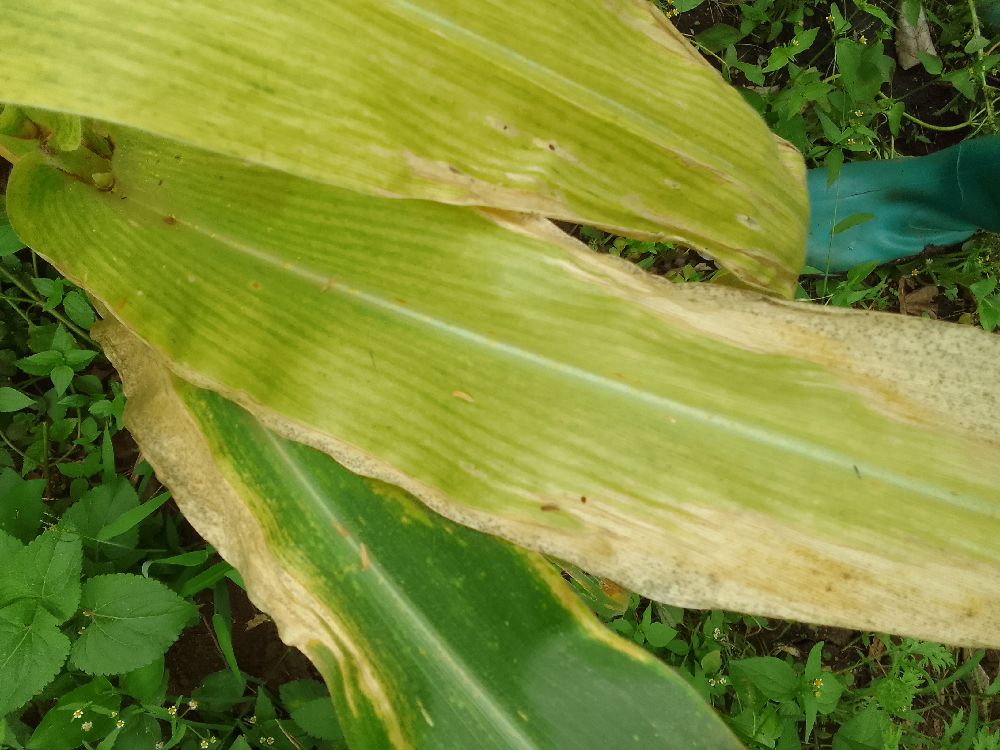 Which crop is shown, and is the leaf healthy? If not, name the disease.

maize, maize lethal necrosis
